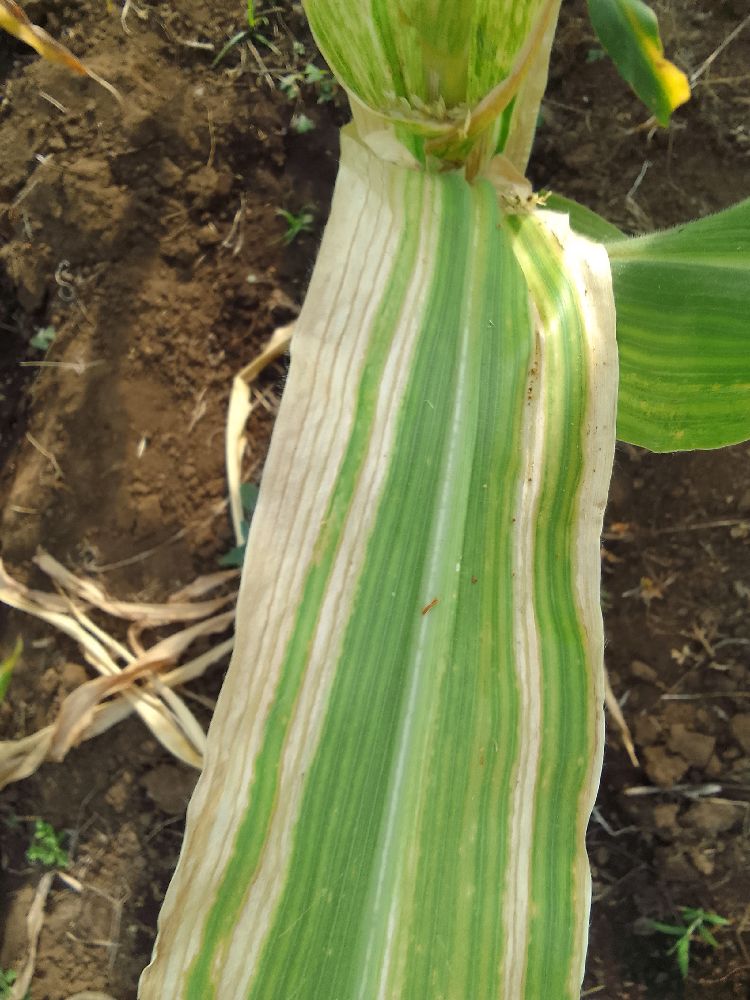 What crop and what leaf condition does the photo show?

maize, maize lethal necrosis
